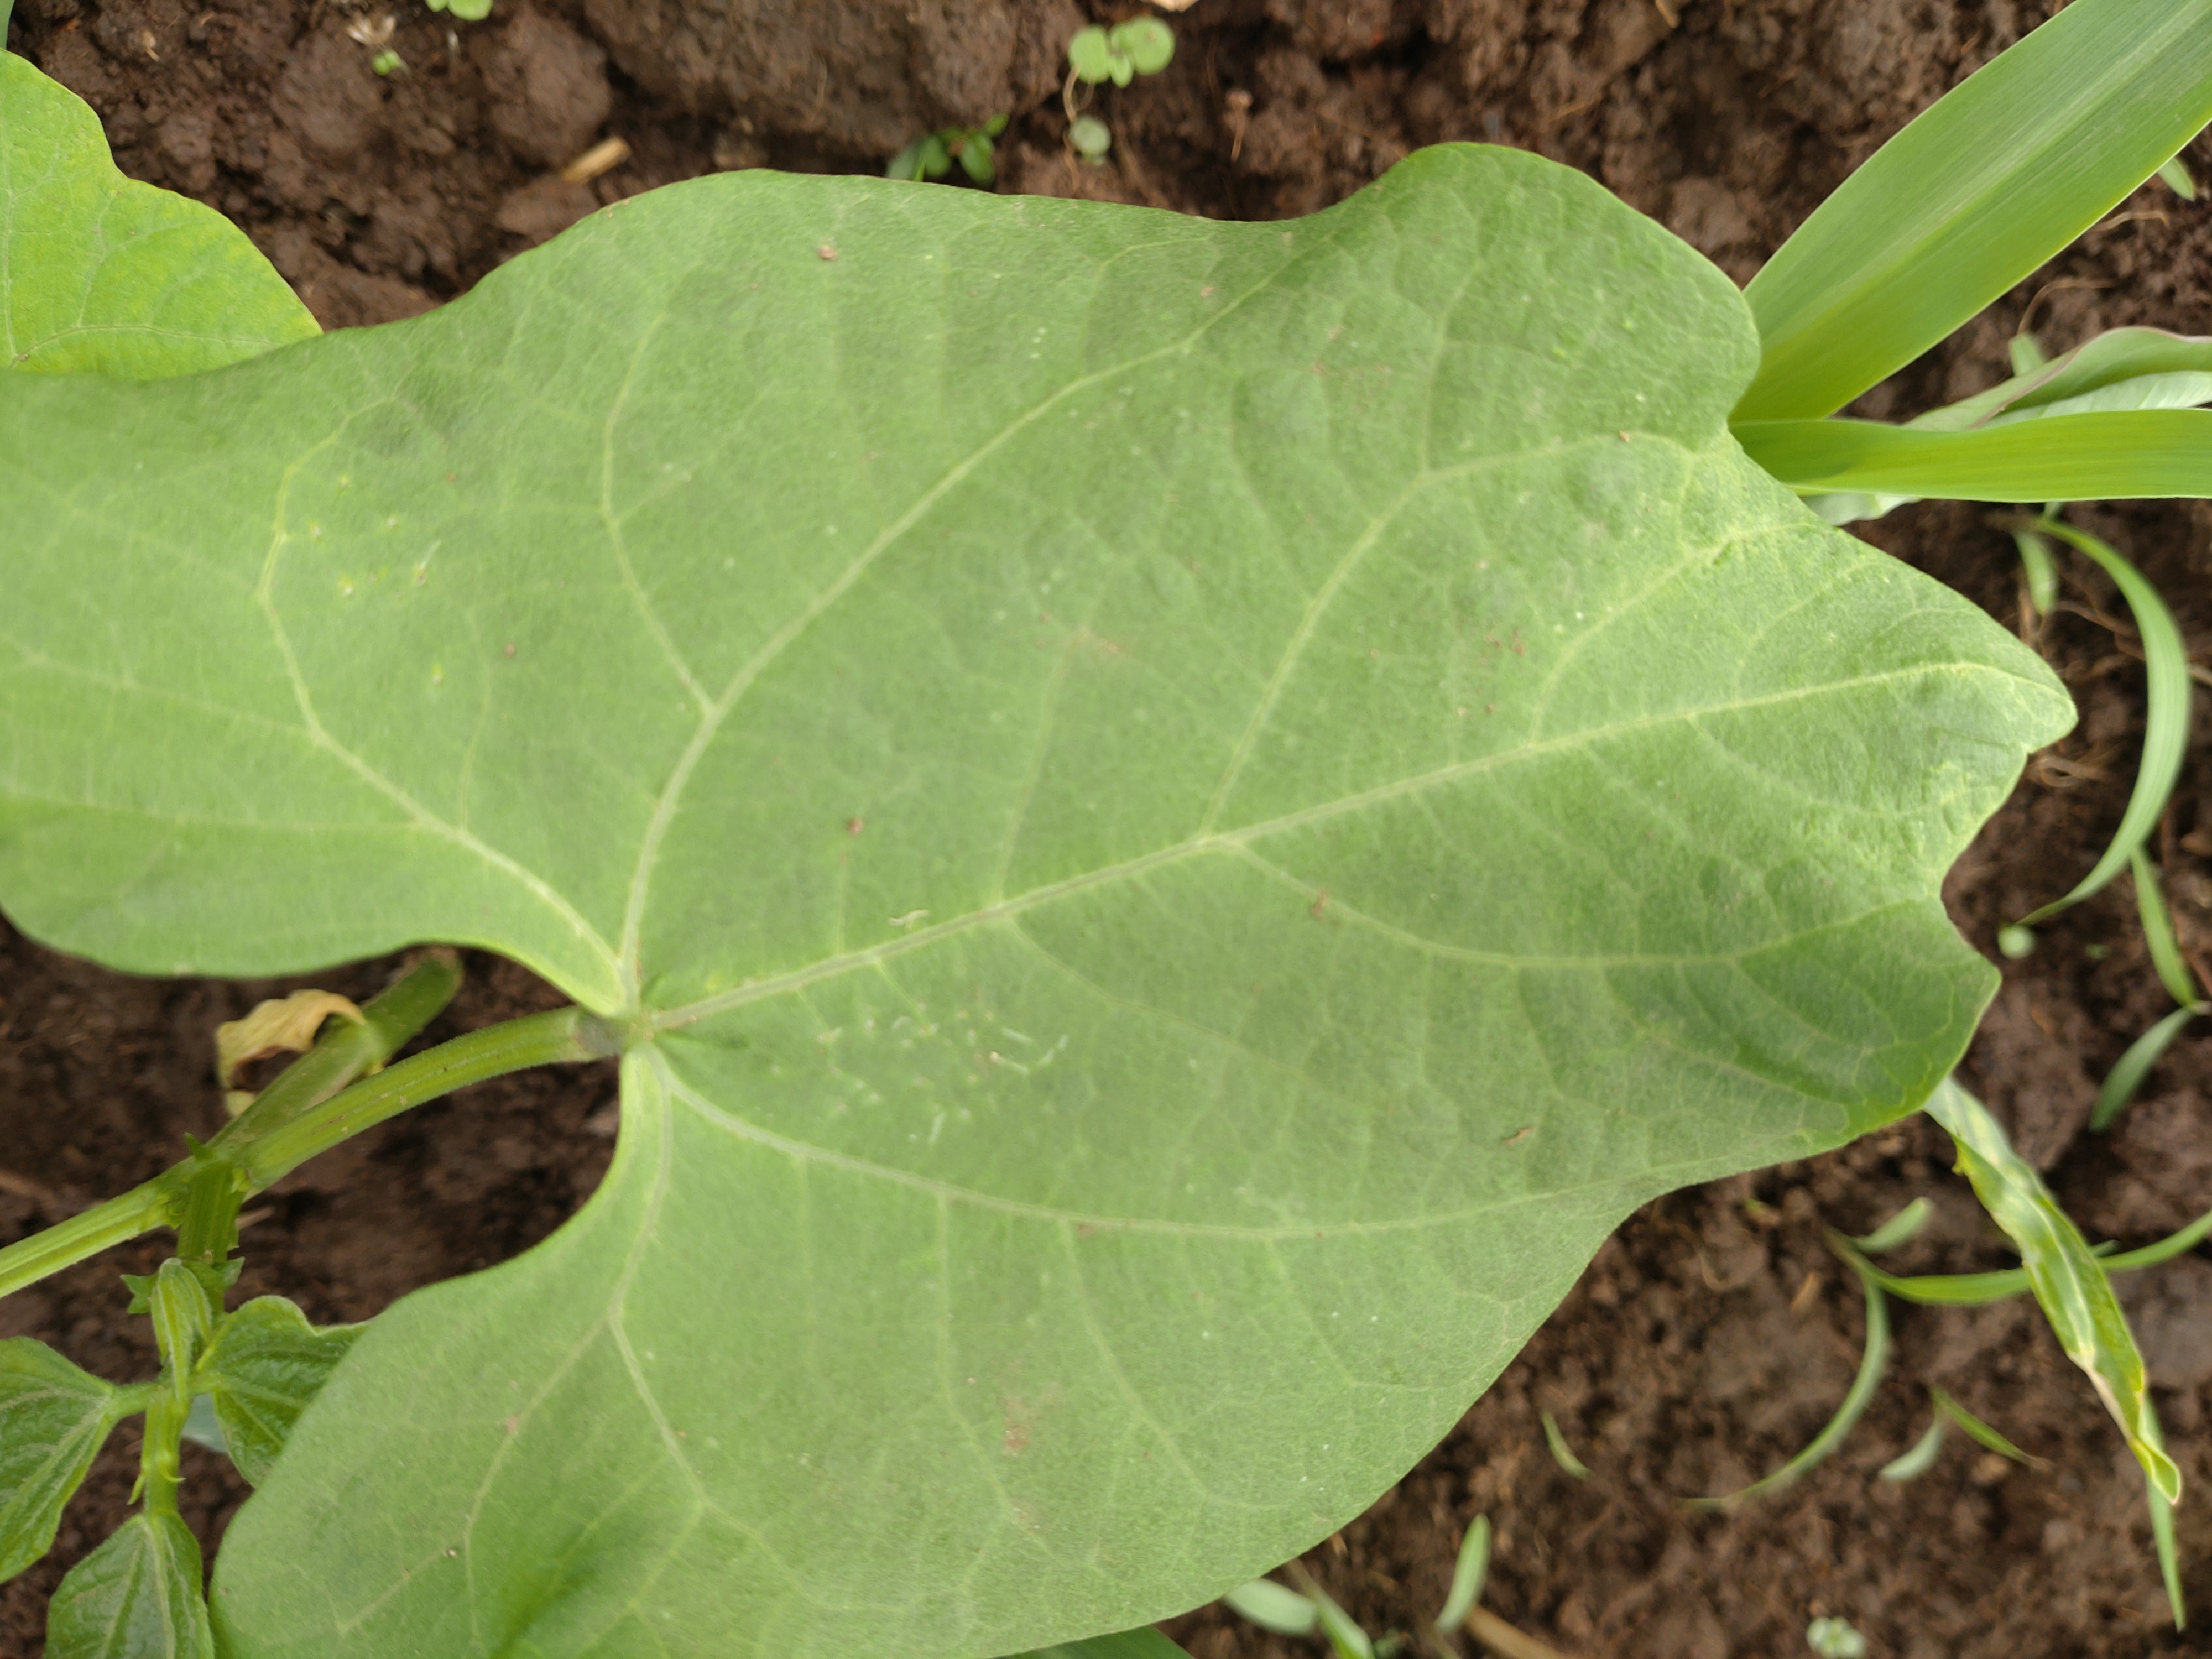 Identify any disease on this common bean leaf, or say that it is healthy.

healthy
